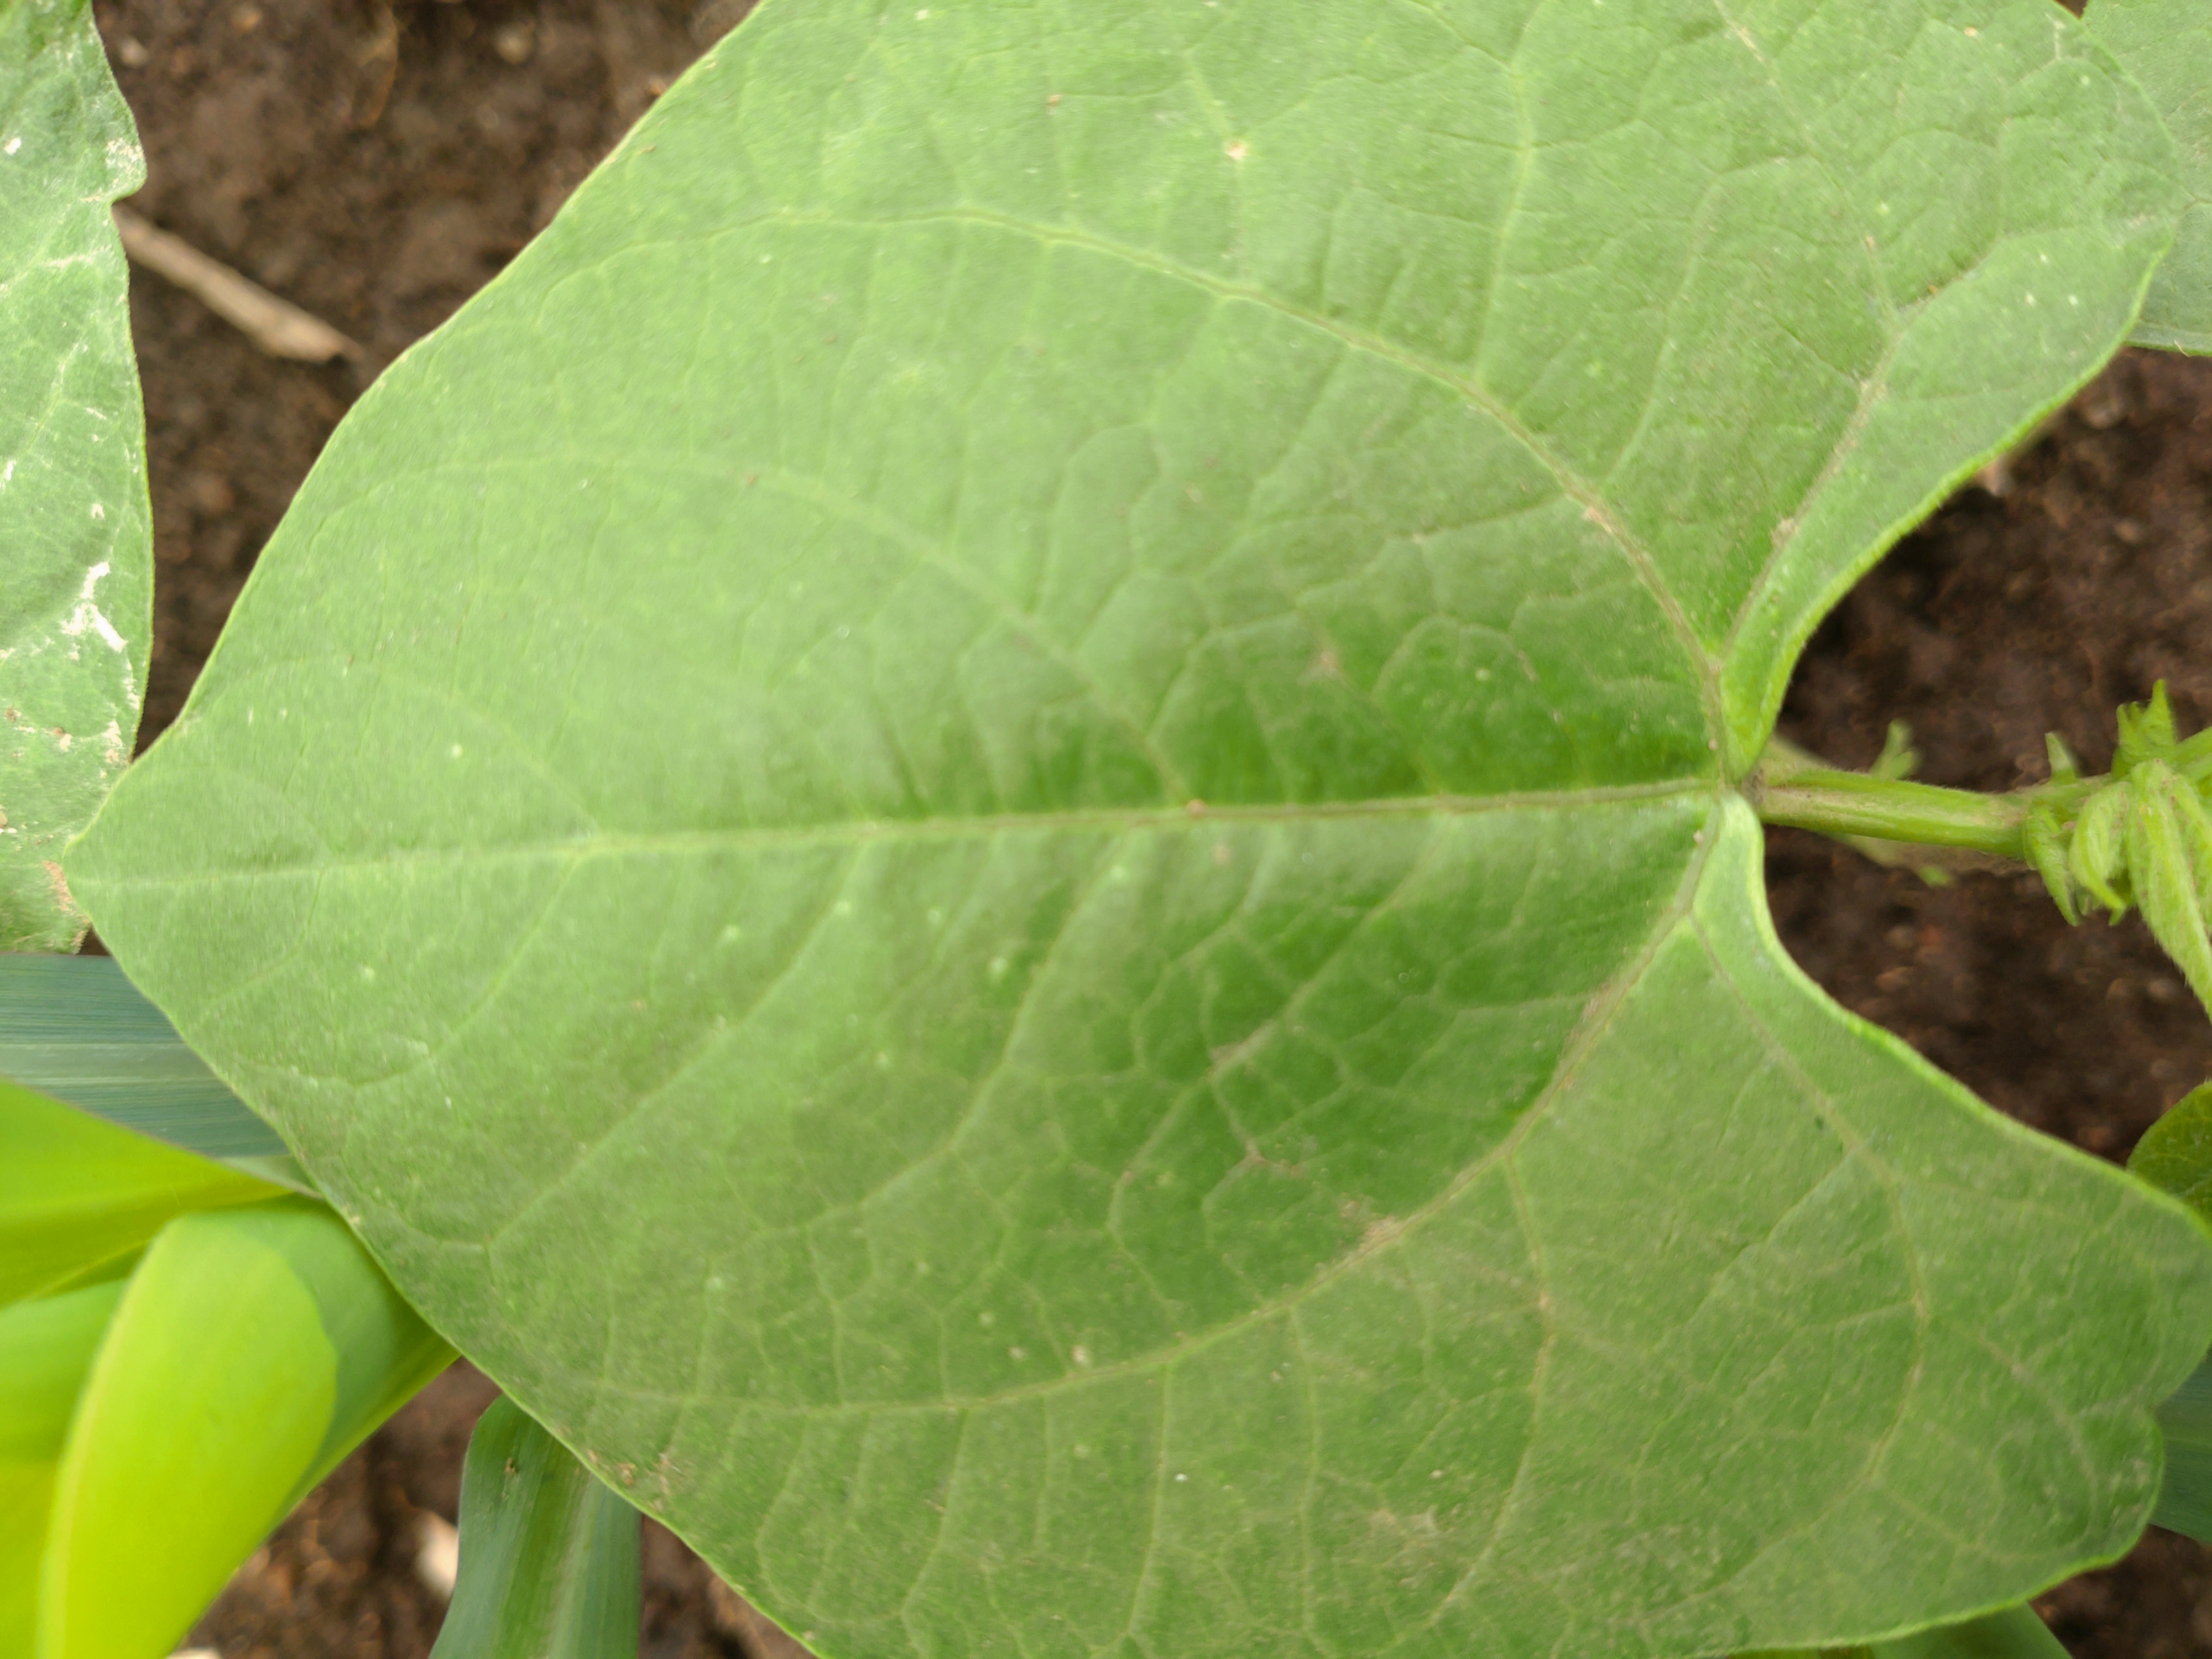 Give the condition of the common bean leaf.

healthy
